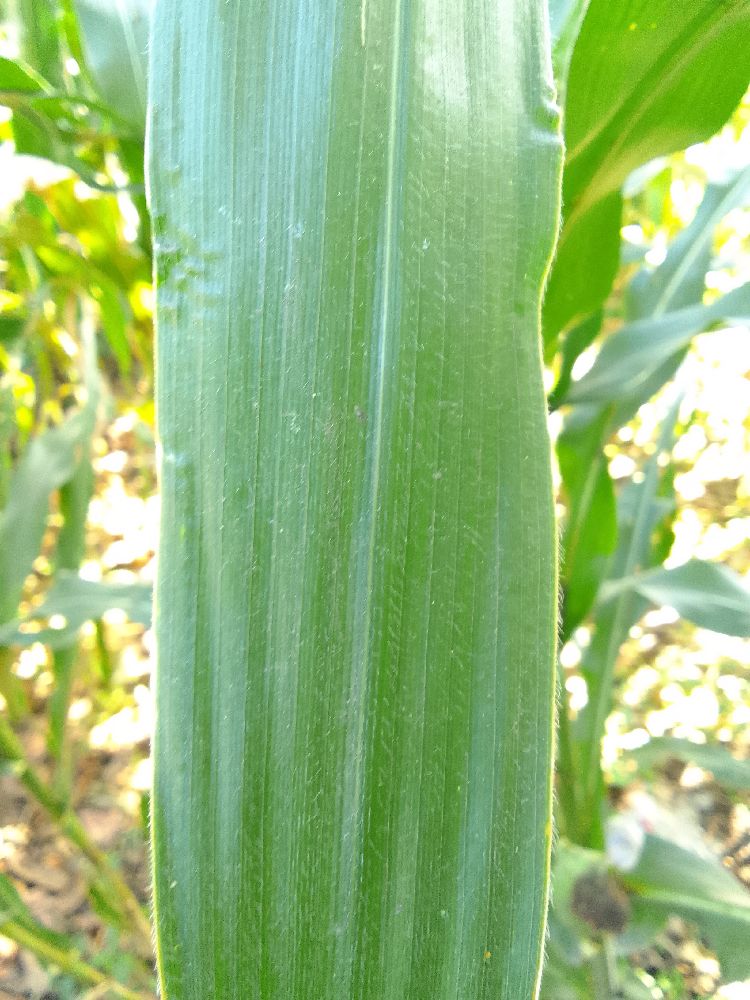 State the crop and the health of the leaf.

maize, healthy
